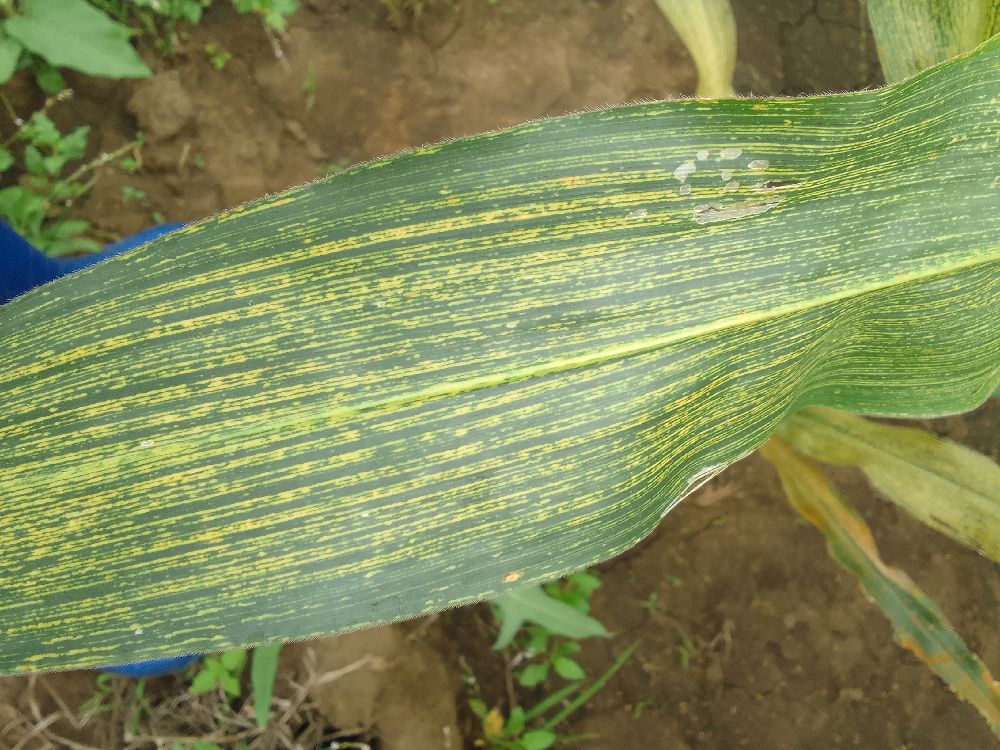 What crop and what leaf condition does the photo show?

maize, maize streak virus
